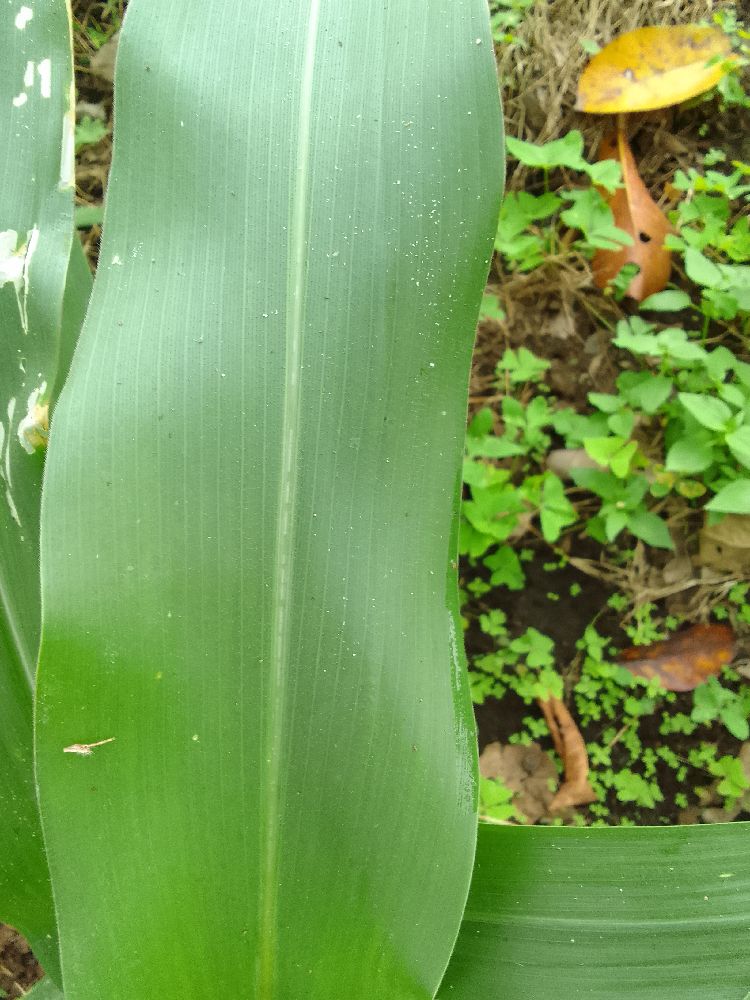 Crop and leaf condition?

maize, healthy
